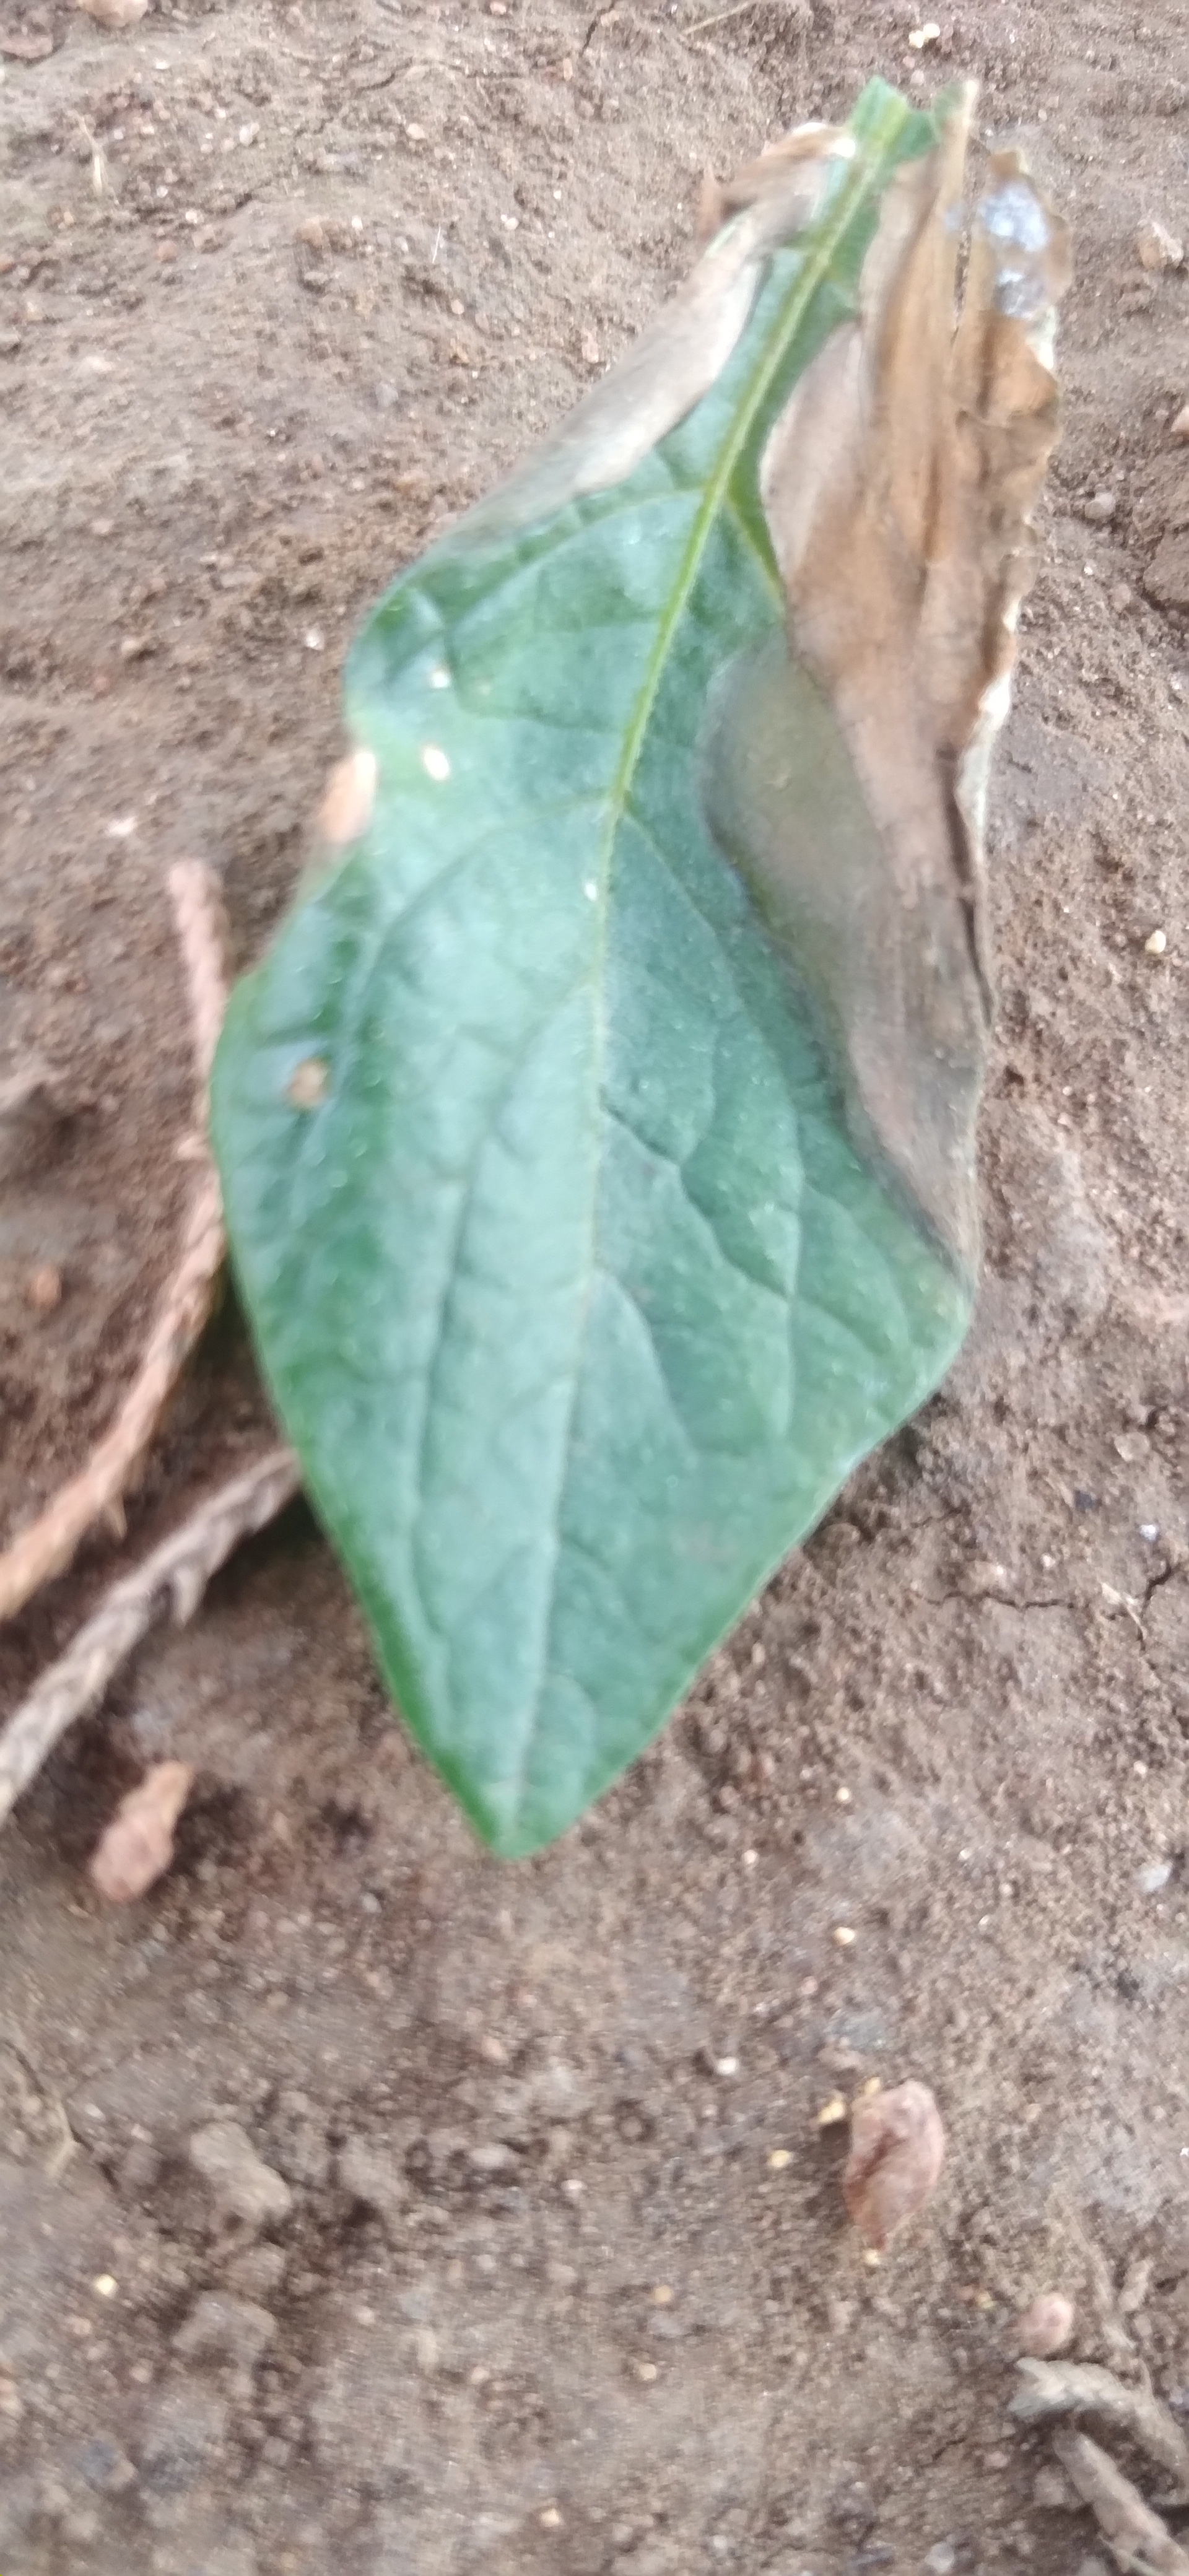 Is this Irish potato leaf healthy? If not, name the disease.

early blight
